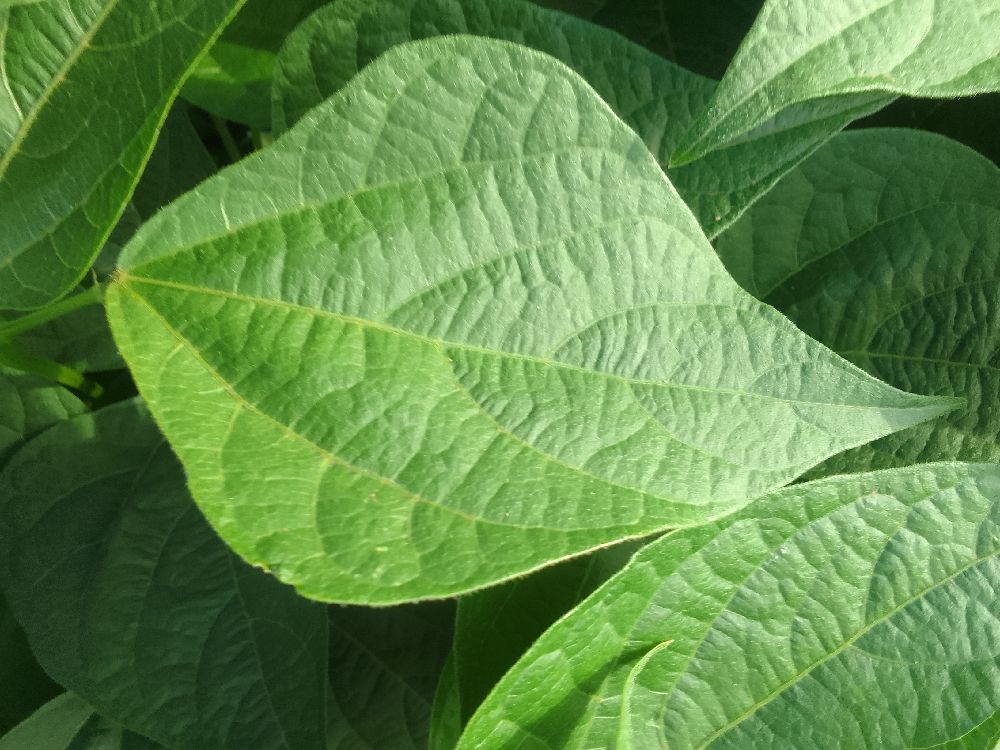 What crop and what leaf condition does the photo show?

common bean, healthy
